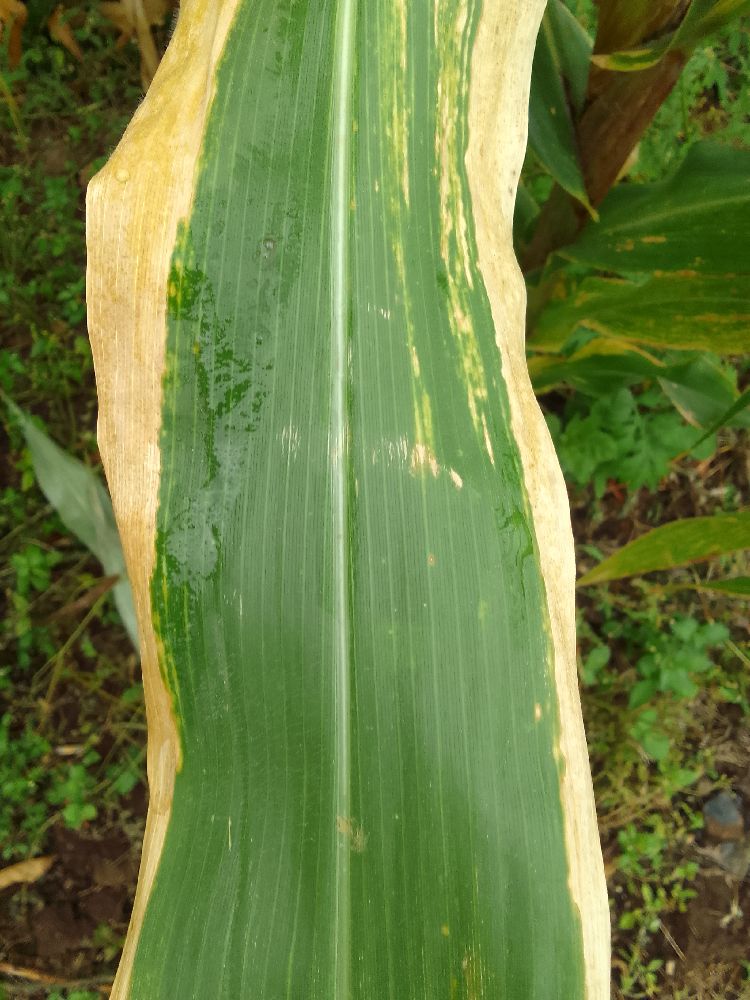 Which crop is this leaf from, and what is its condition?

maize, maize lethal necrosis
